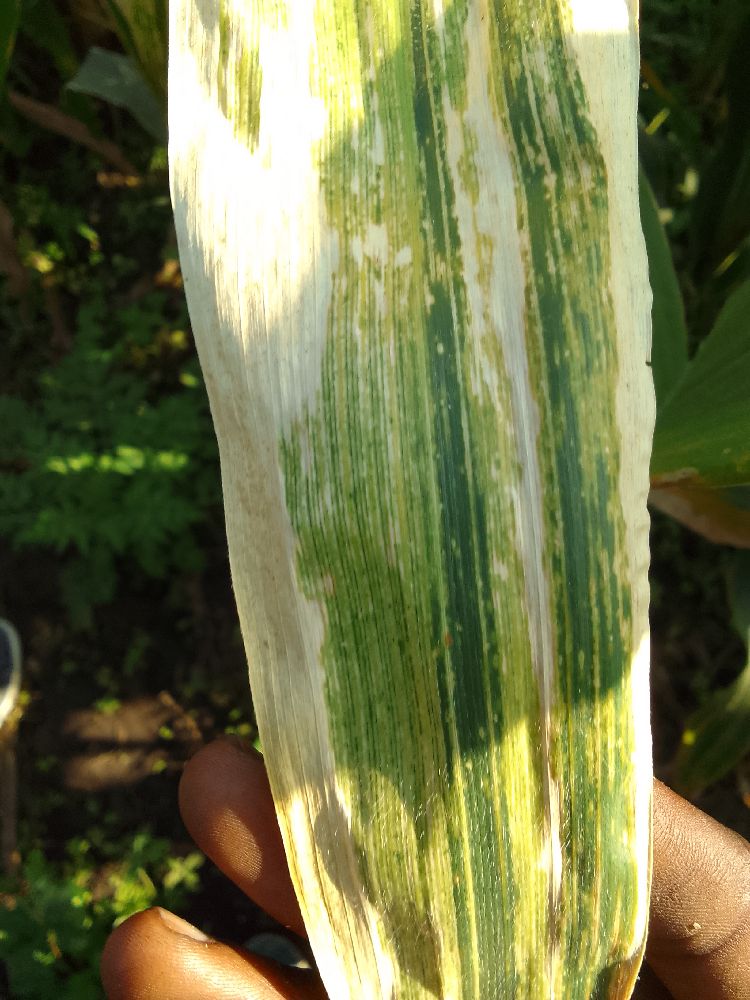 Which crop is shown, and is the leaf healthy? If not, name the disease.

maize, maize lethal necrosis
